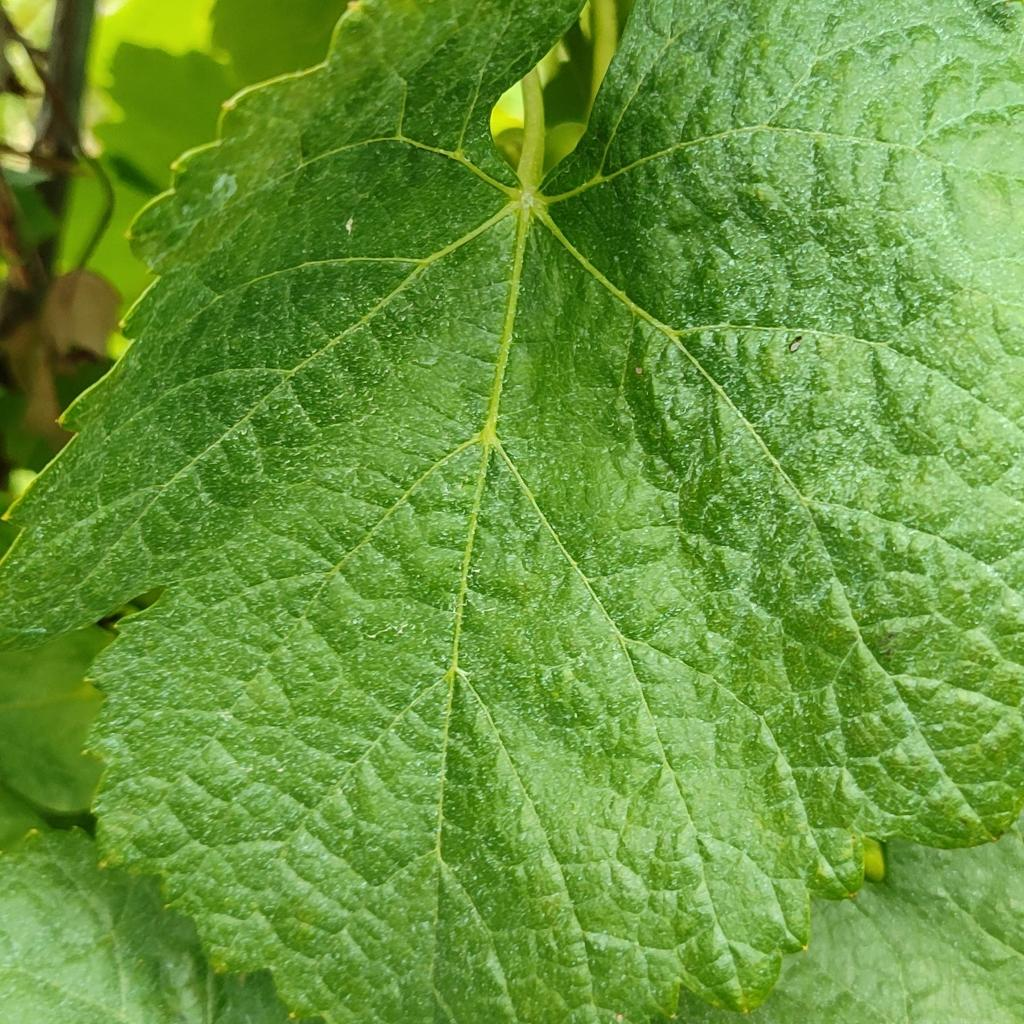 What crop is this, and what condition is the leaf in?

grapevine, healthy
